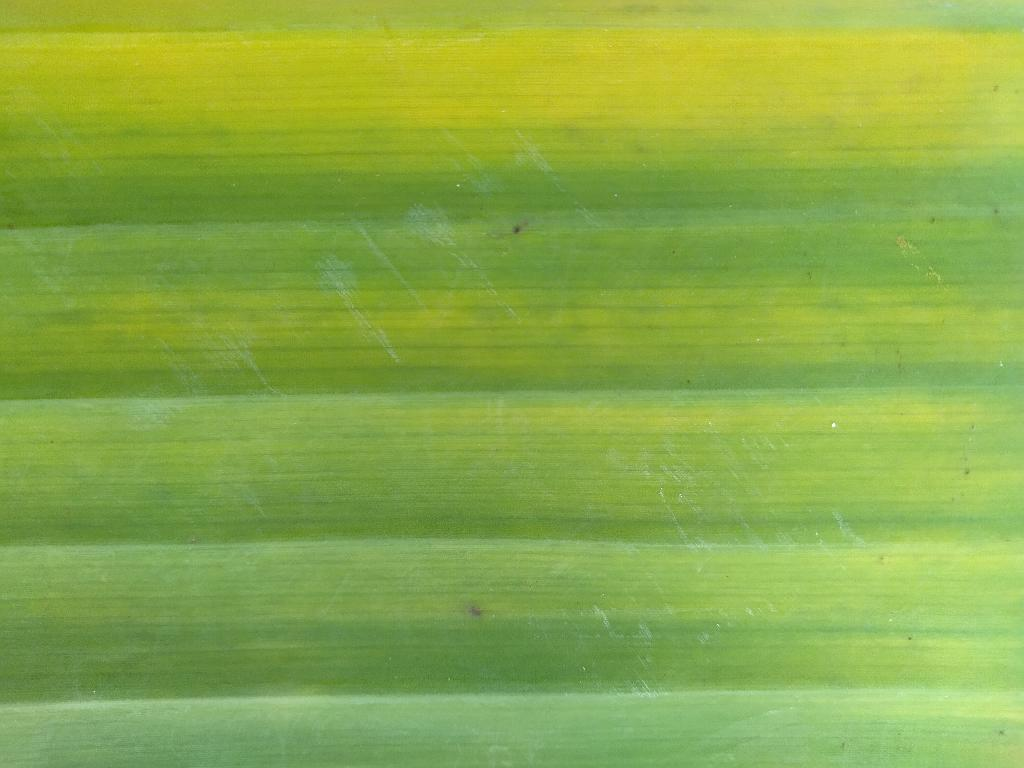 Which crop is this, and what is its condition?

banana, fusarium wilt race 1
